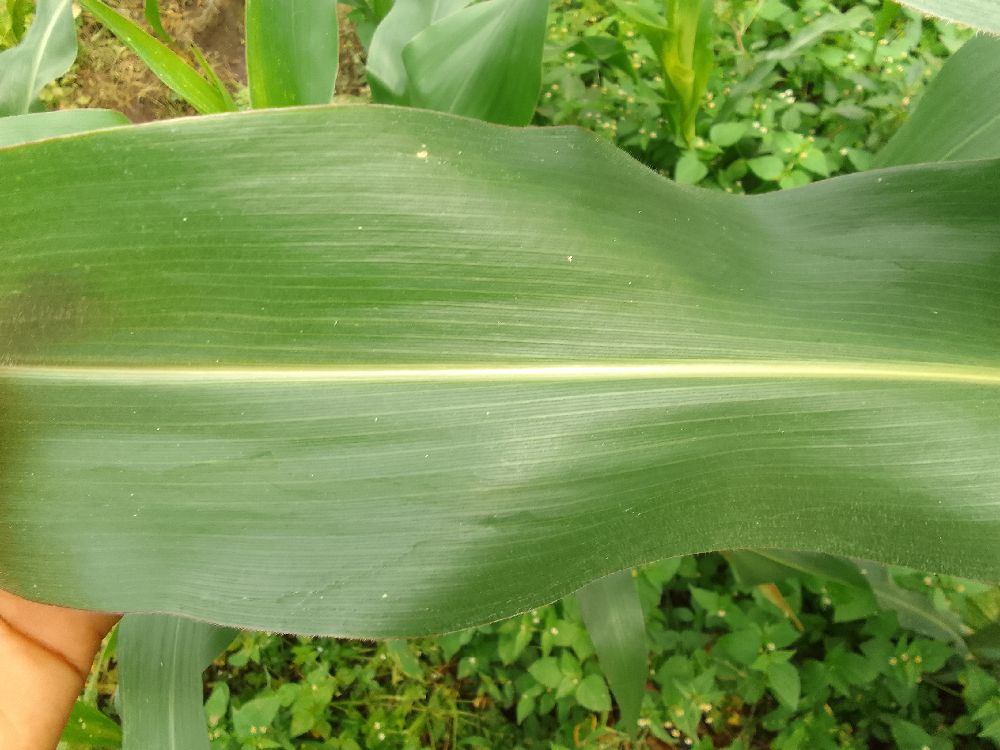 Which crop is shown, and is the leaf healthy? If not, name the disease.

maize, healthy
